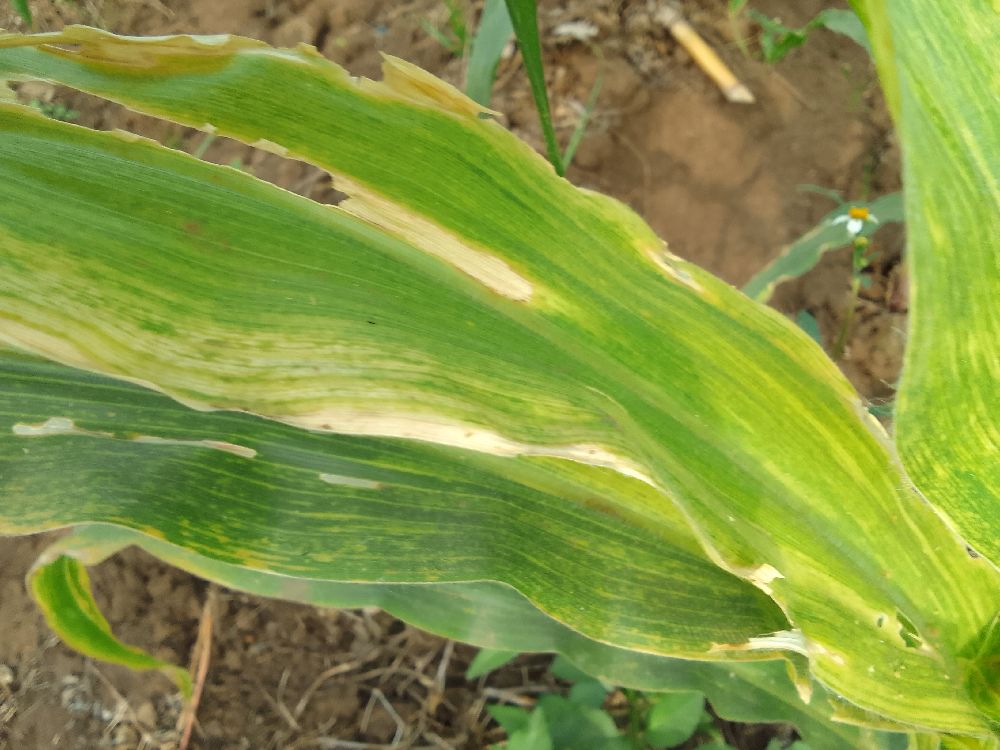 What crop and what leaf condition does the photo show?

maize, maize lethal necrosis
